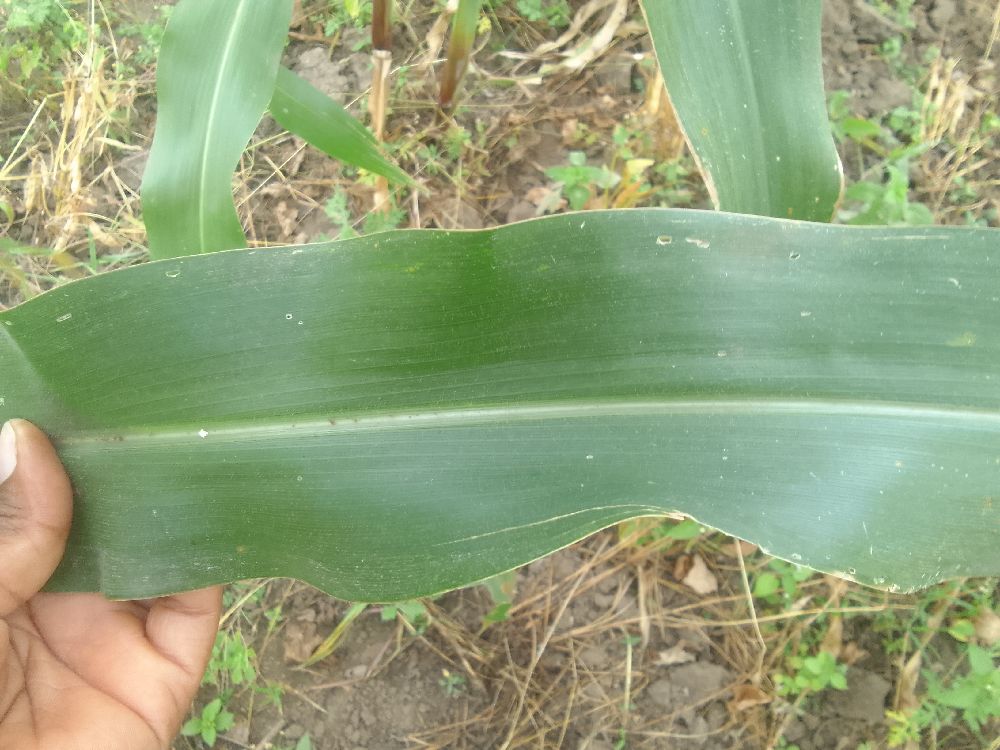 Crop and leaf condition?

maize, healthy
